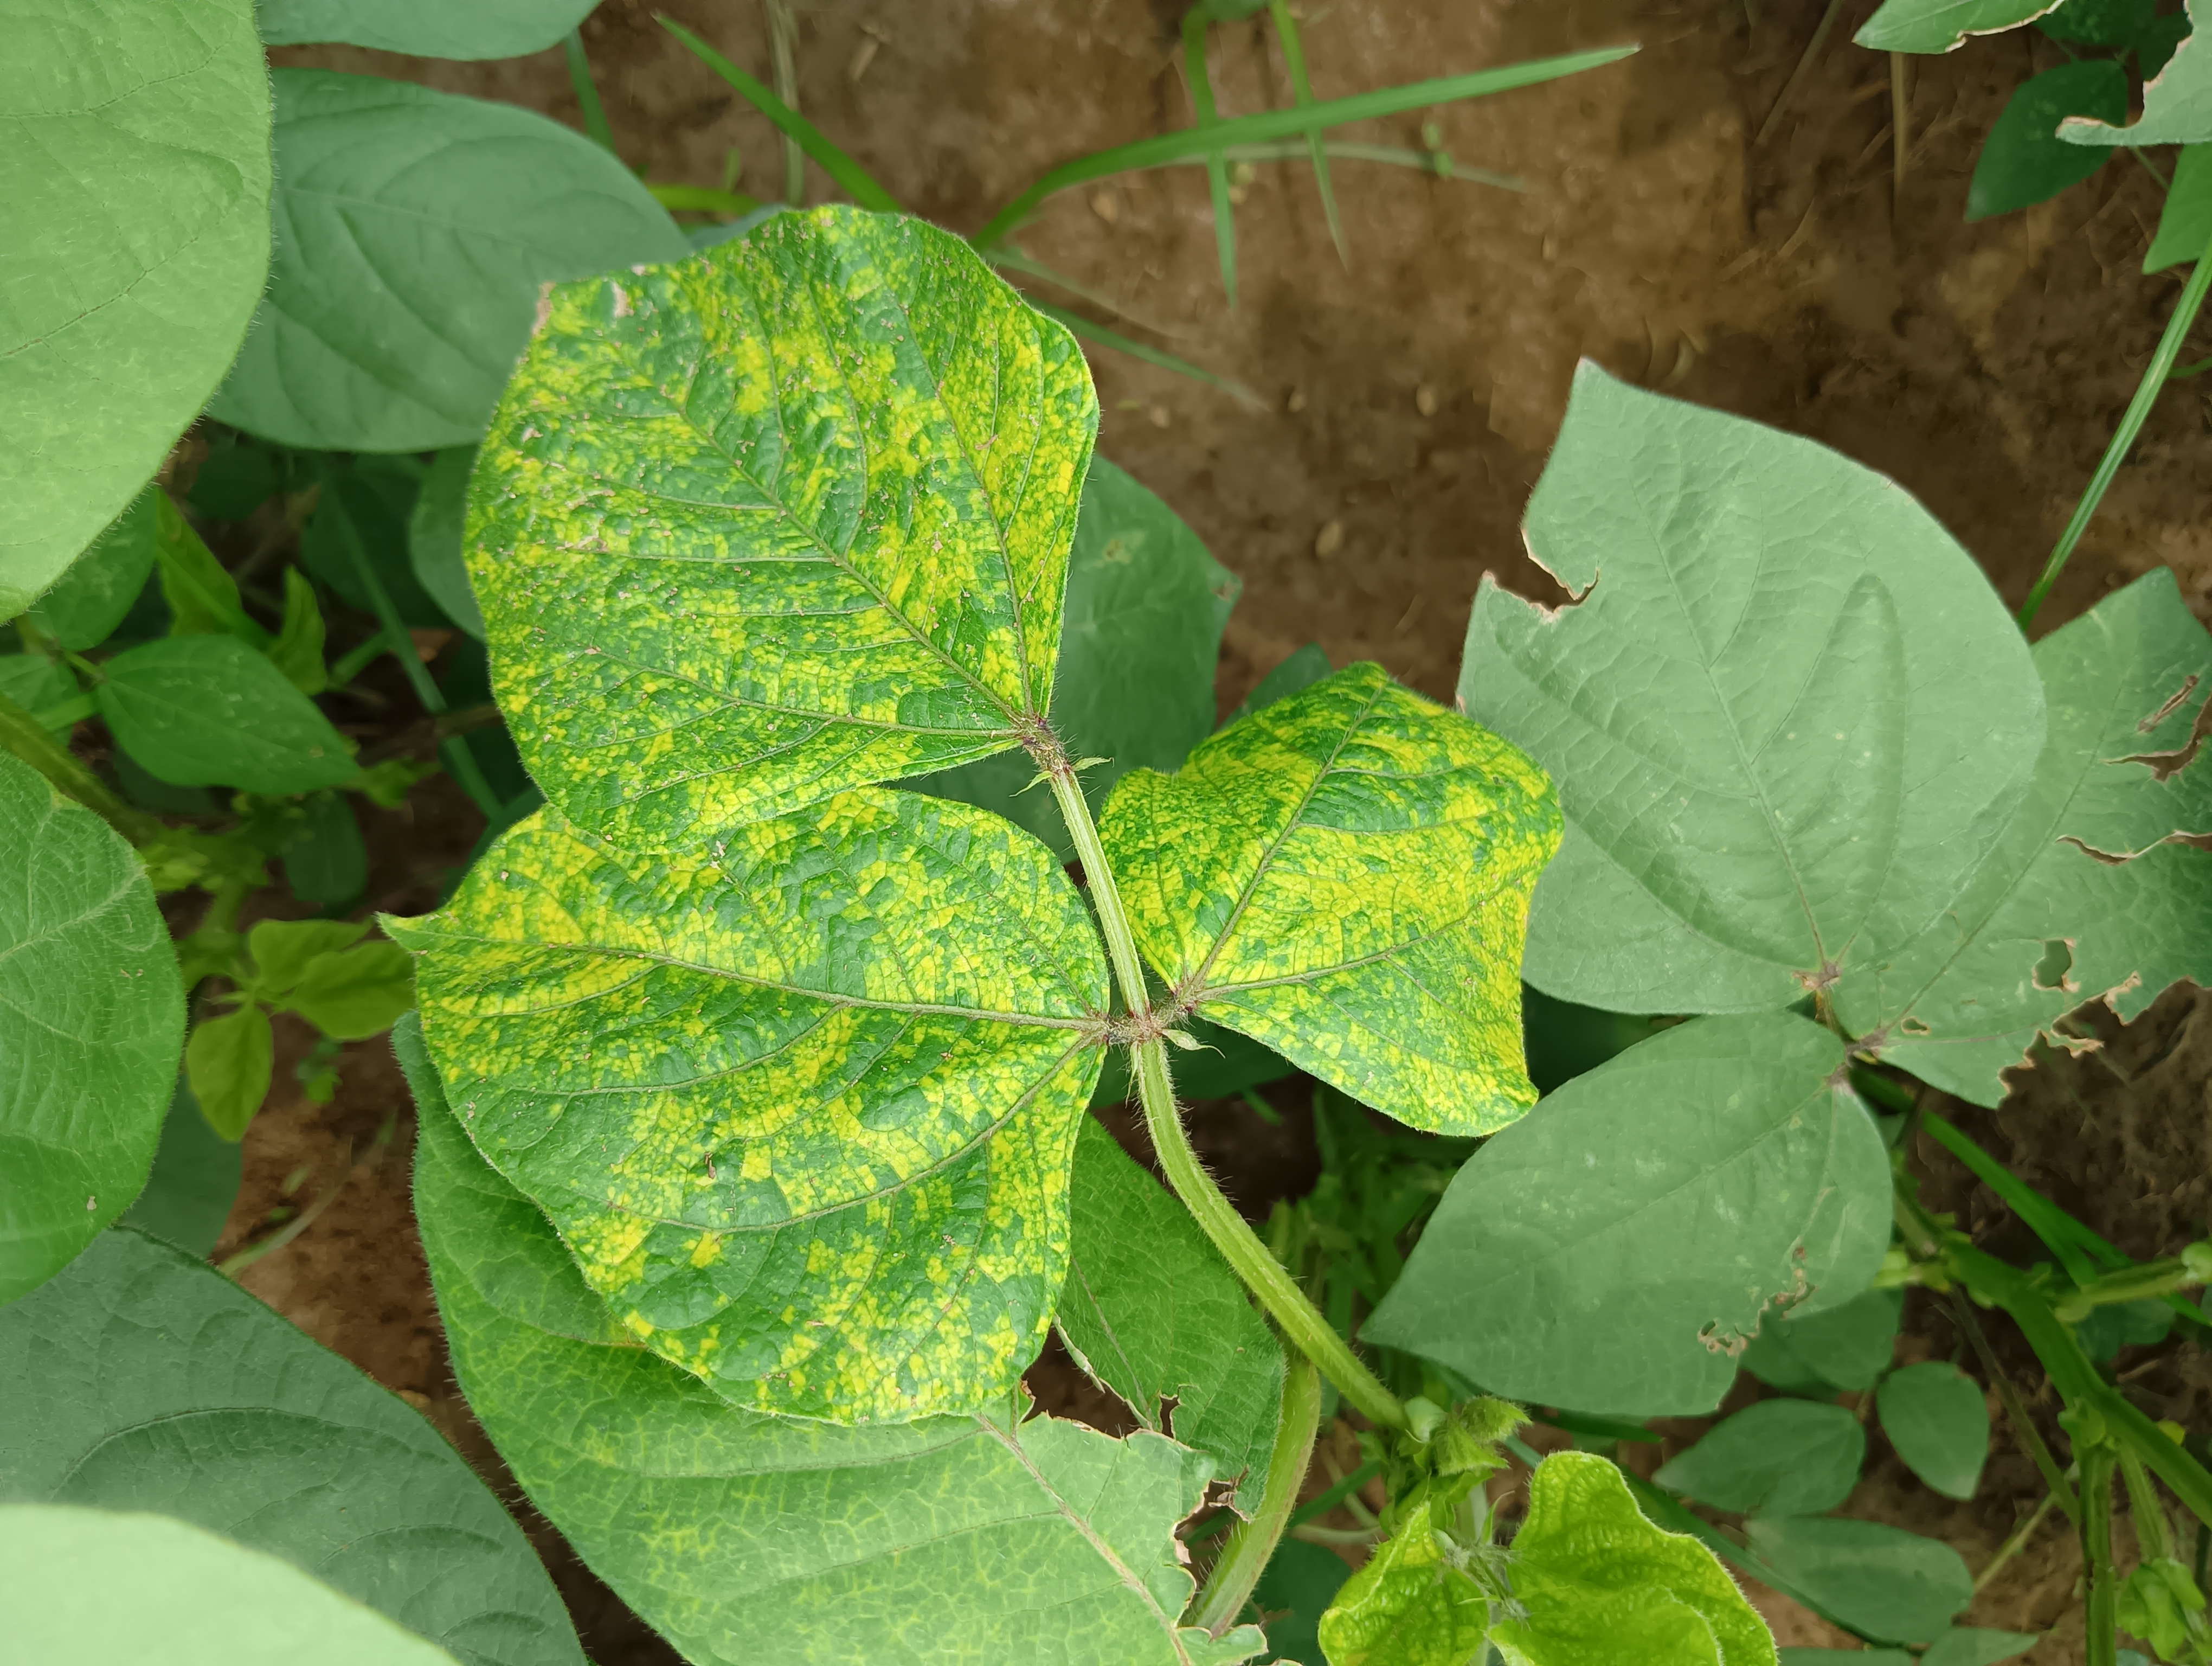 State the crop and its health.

mungbean, yellow mosaic
